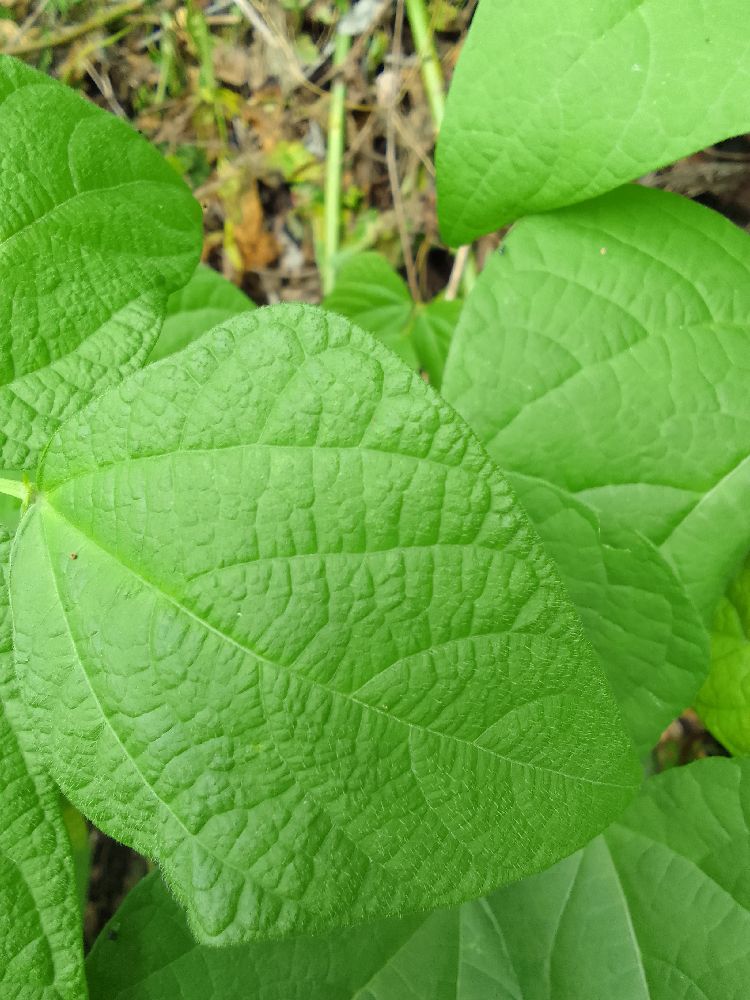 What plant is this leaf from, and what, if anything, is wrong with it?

common bean, healthy
